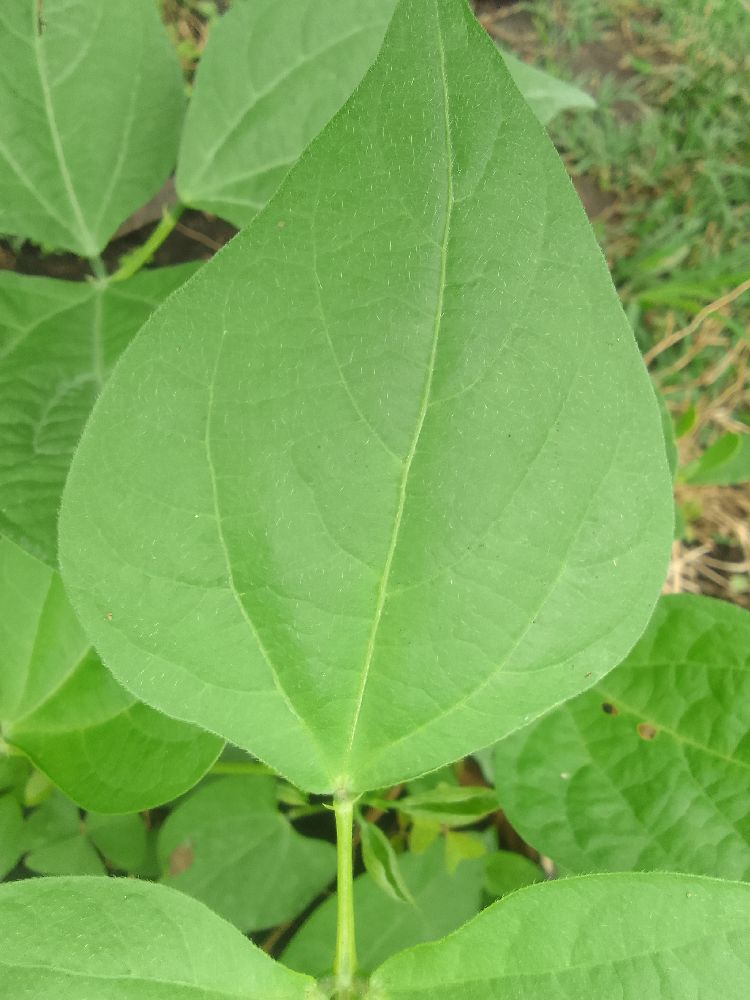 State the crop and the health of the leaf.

common bean, healthy
